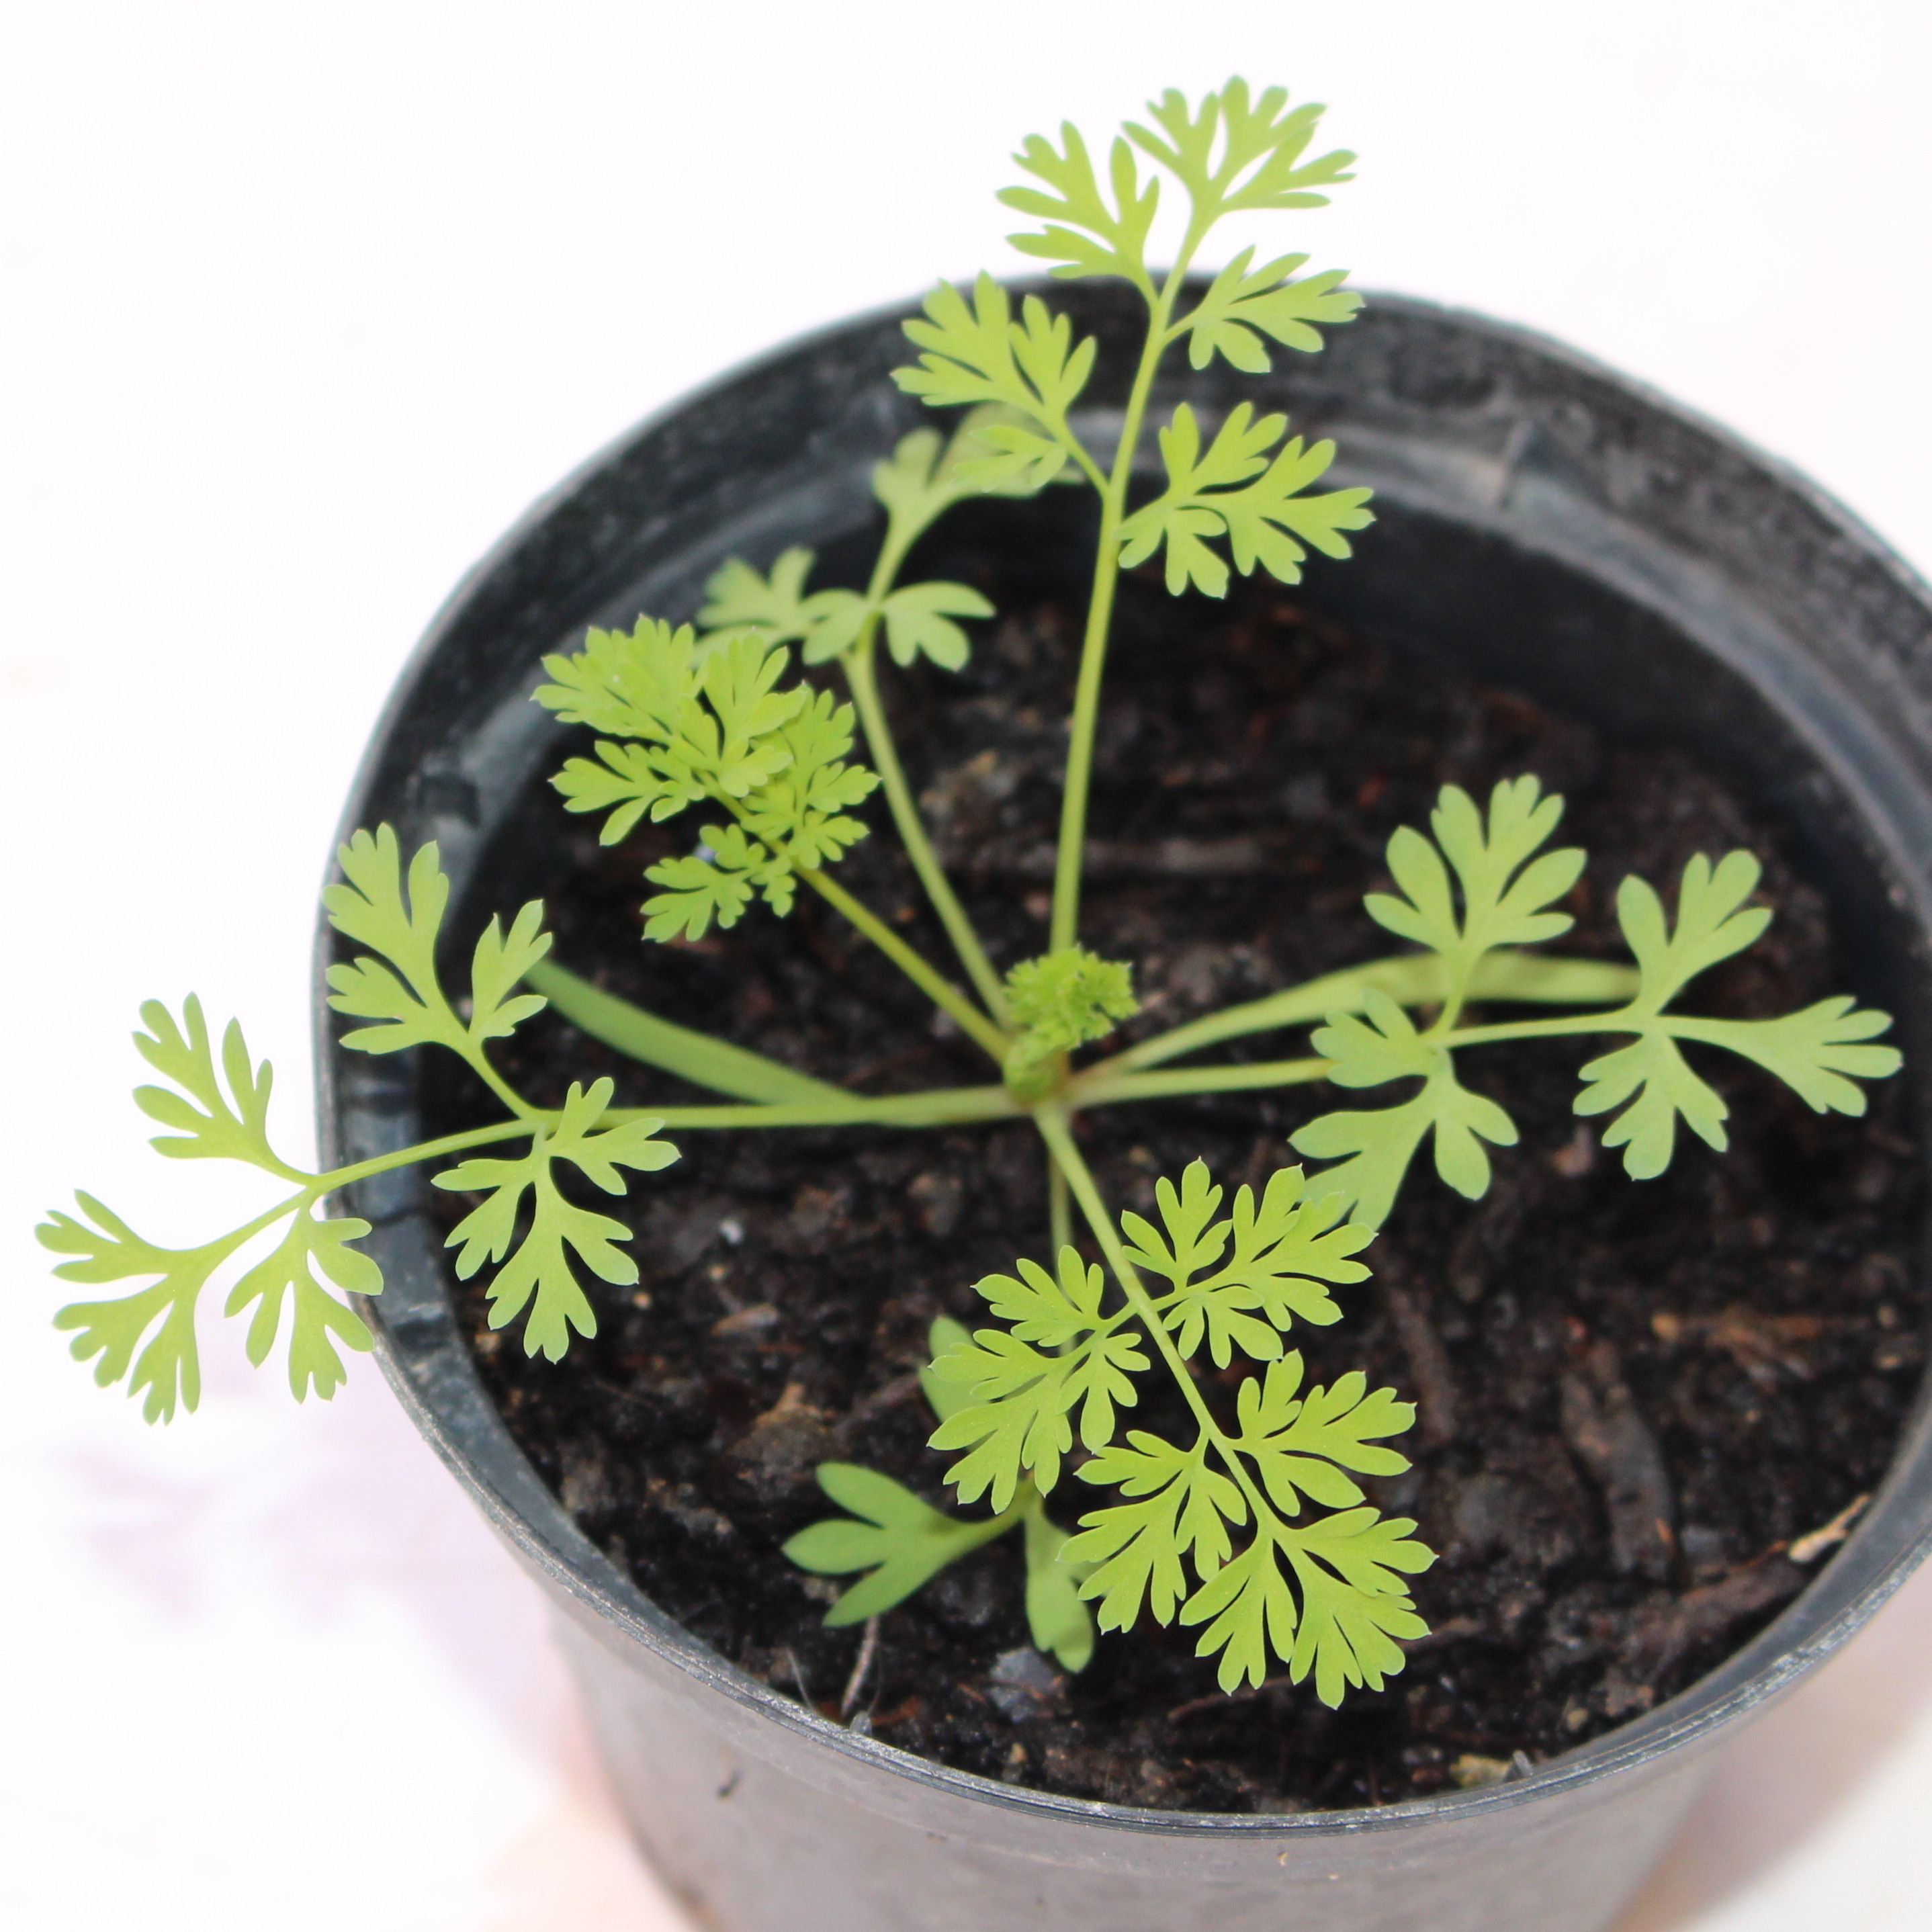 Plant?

Fumaria officinalis
